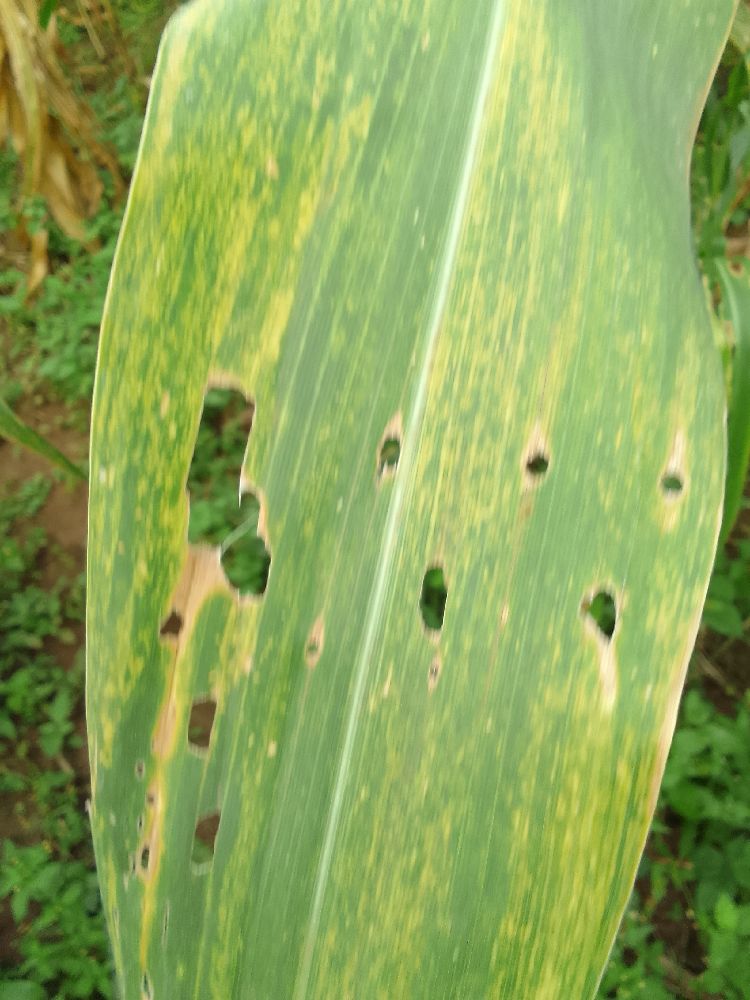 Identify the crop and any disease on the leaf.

maize, maize lethal necrosis
